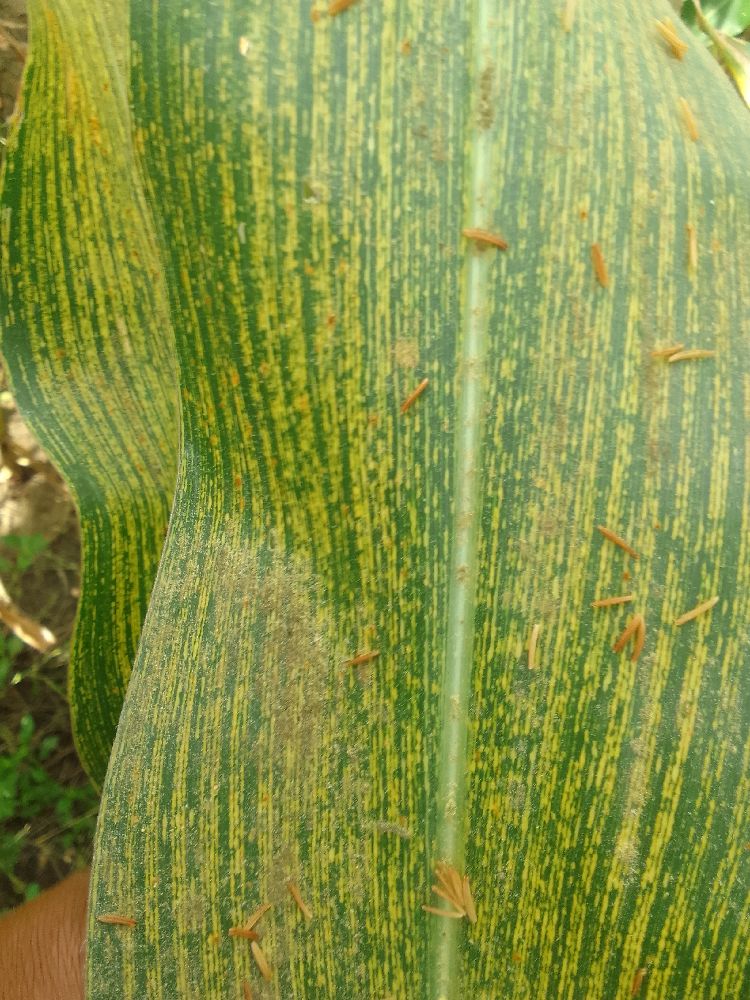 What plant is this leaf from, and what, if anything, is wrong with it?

maize, maize streak virus
